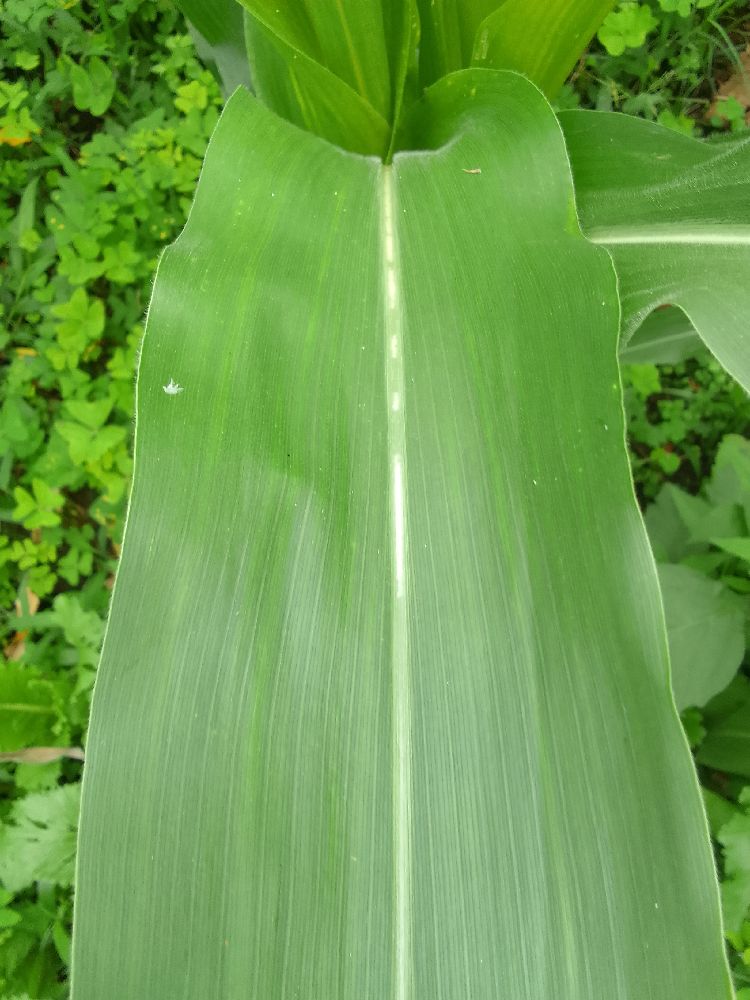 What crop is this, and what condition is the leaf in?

maize, healthy
